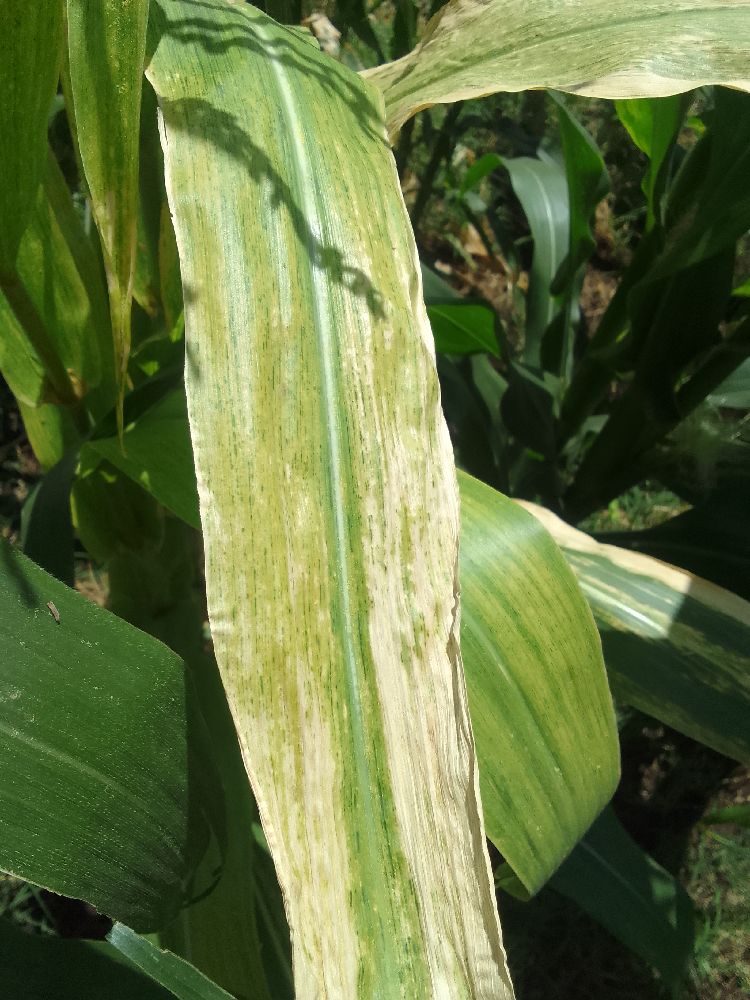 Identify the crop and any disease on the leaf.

maize, maize lethal necrosis
